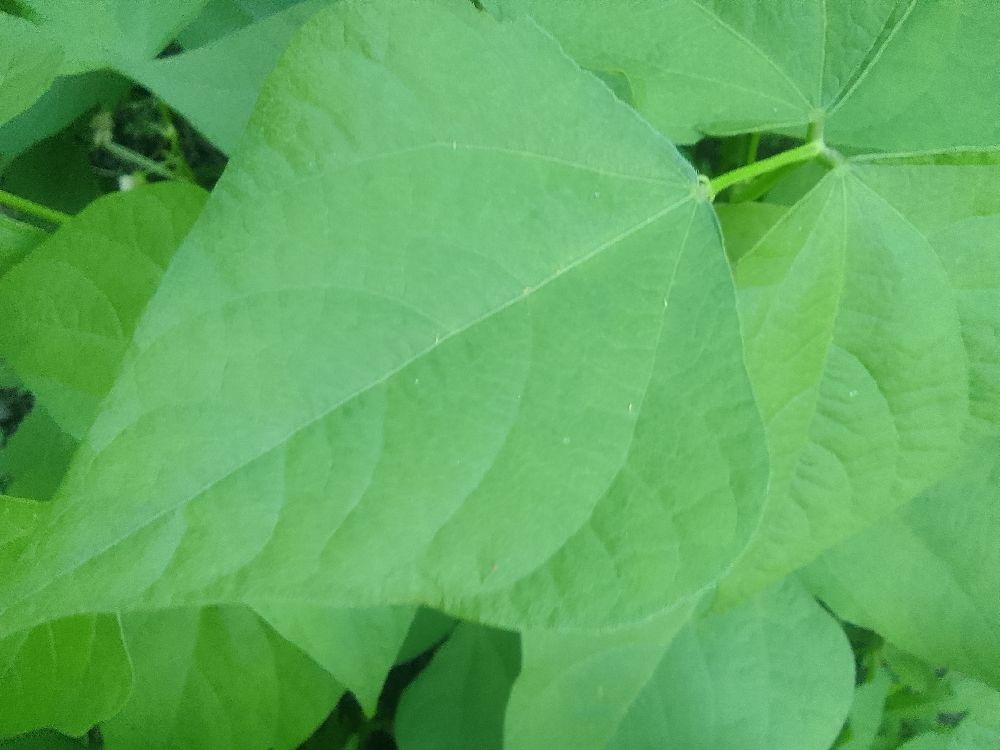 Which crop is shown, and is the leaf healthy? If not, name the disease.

common bean, healthy
